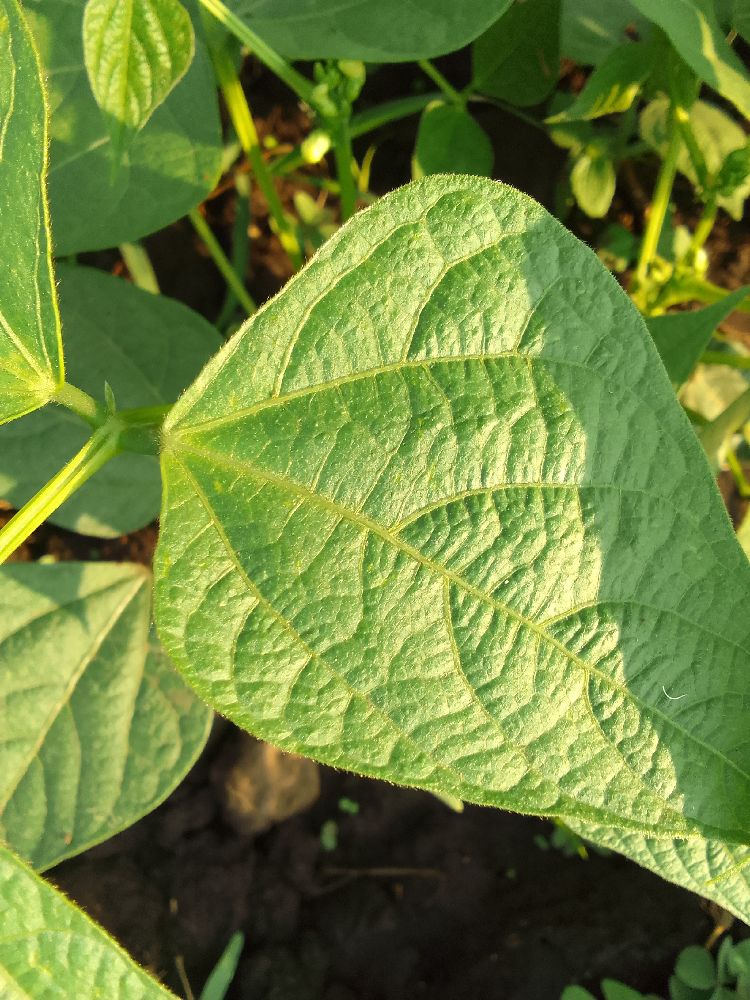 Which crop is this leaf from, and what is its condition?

common bean, healthy
